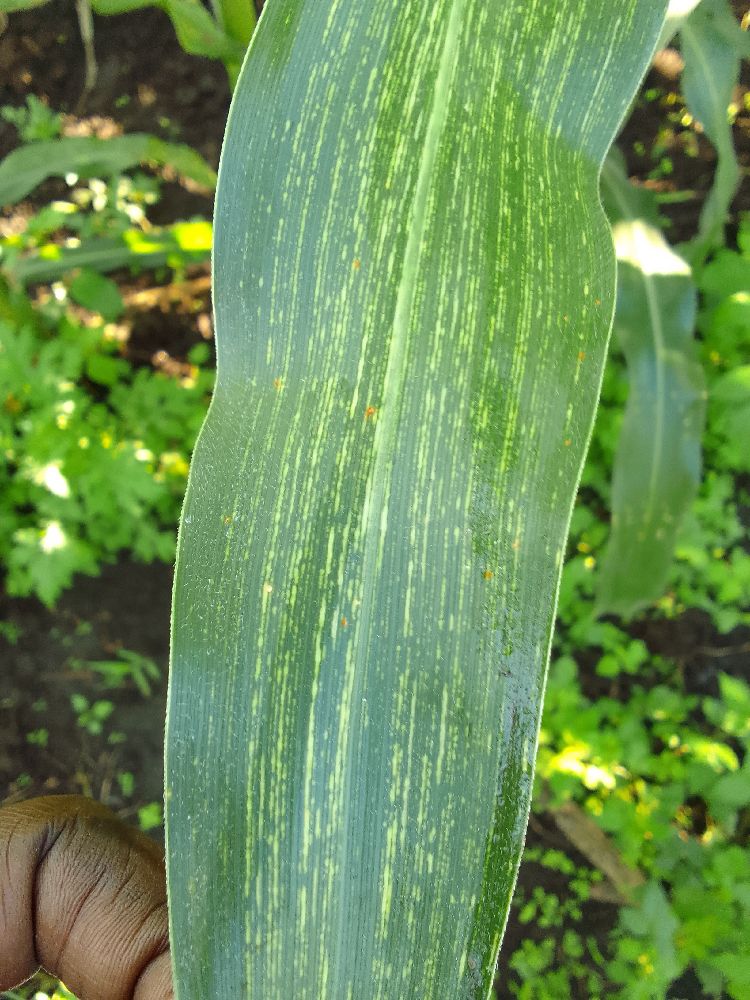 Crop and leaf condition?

maize, maize streak virus
